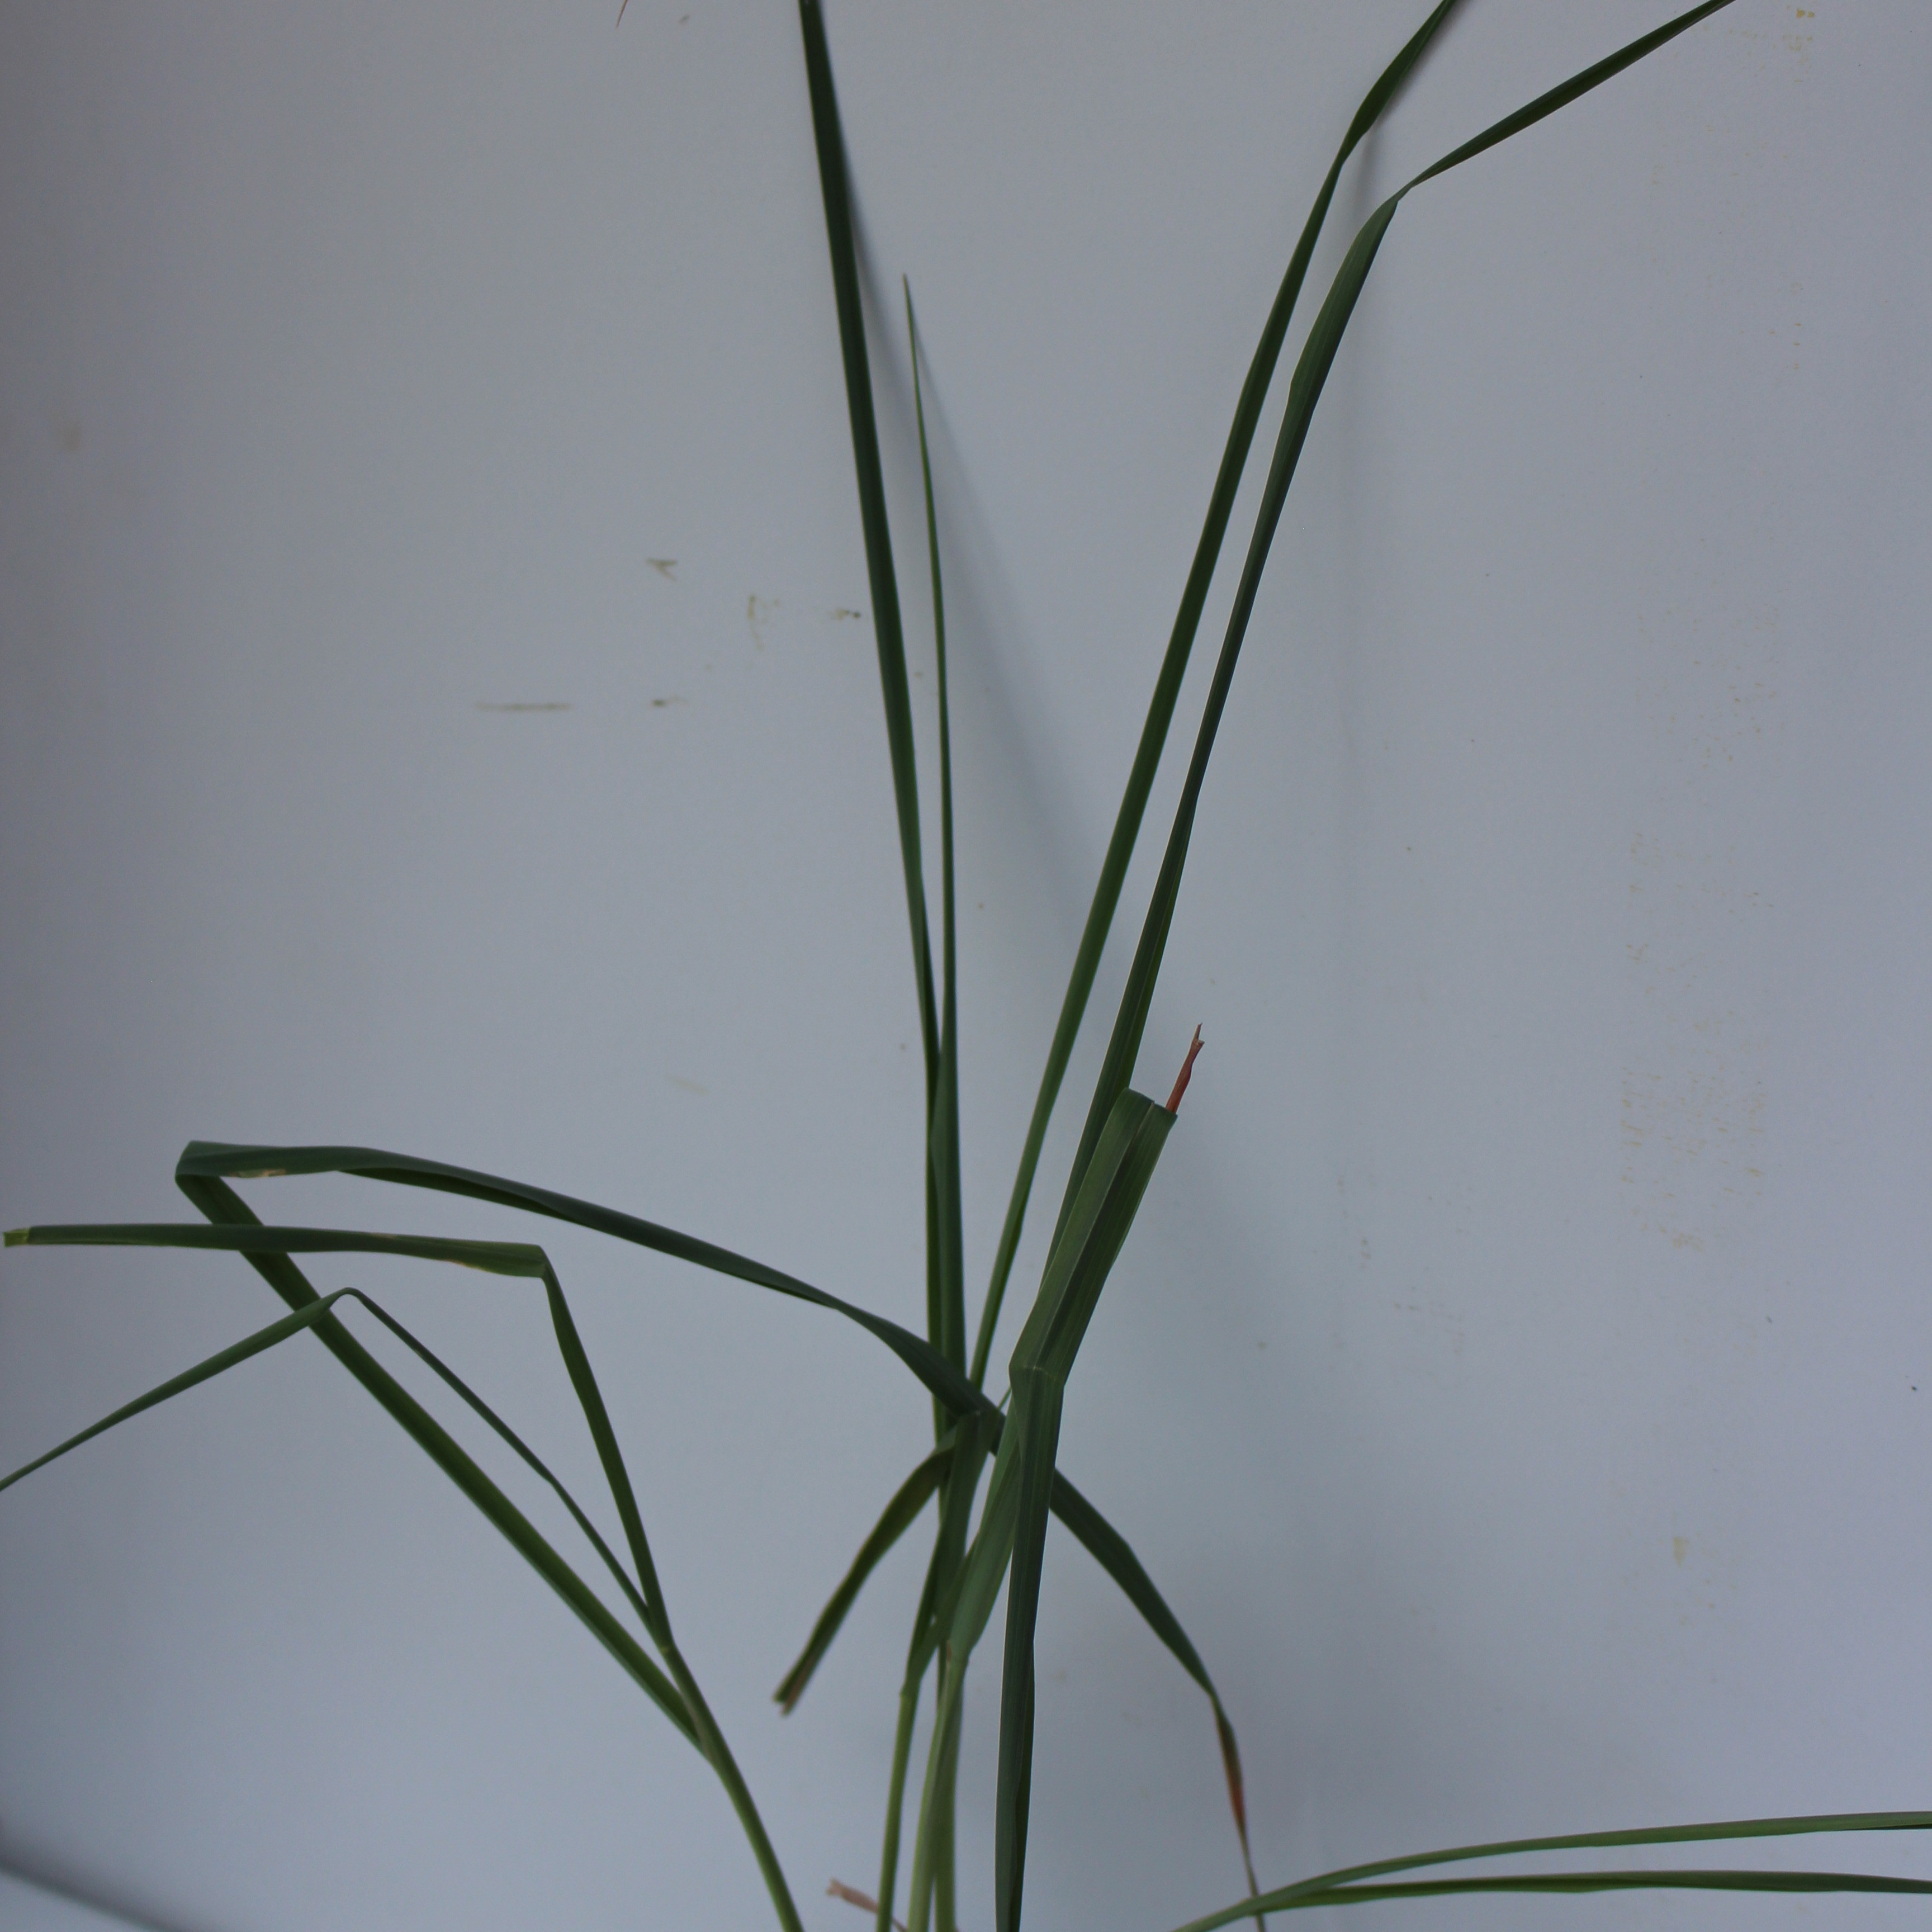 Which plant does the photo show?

Avena sterilis
